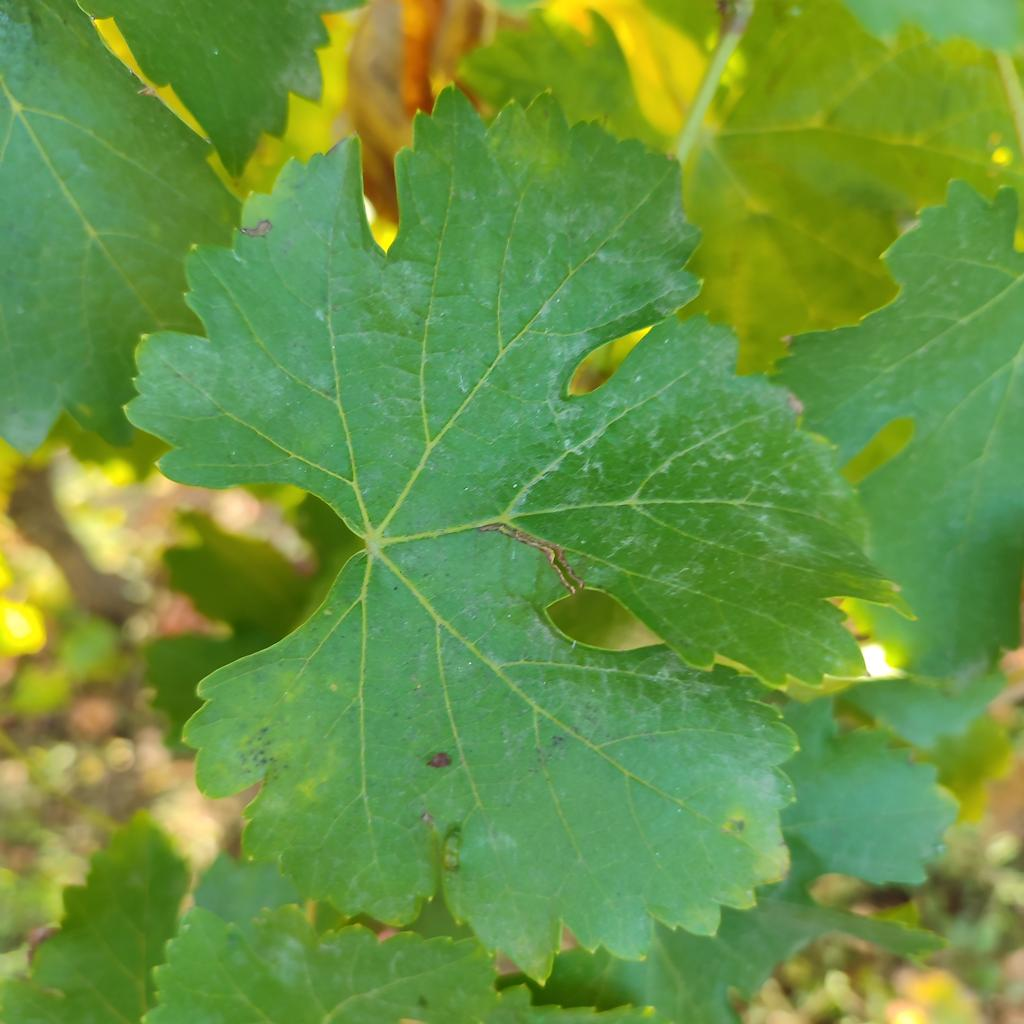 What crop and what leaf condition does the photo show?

grapevine, powdery mildew
